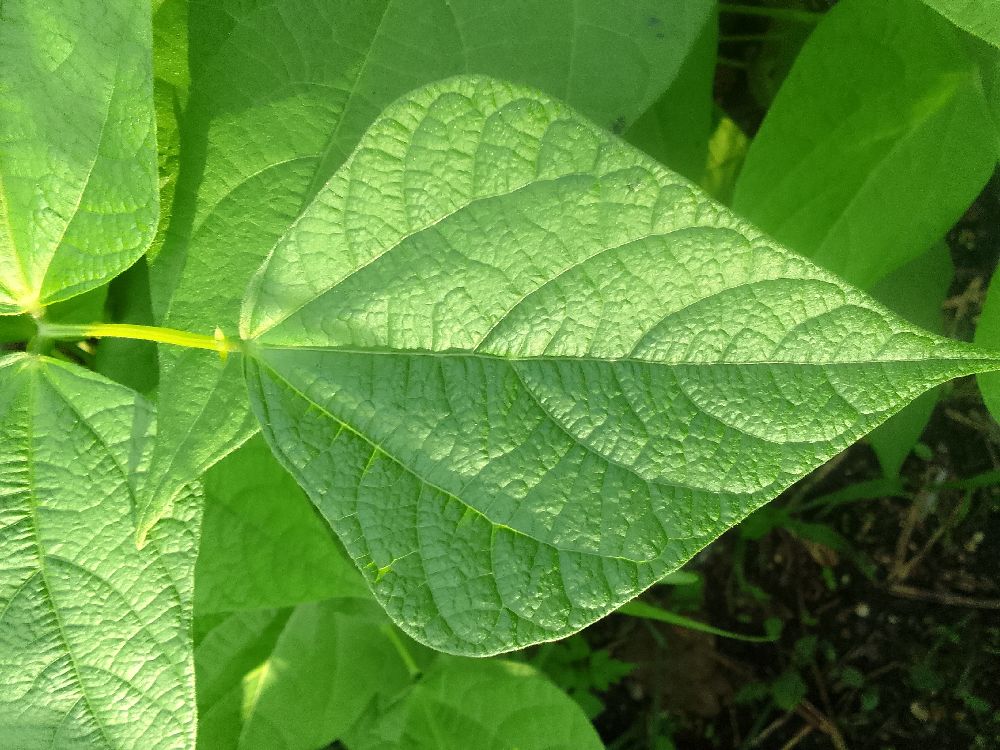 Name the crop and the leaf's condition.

common bean, healthy
